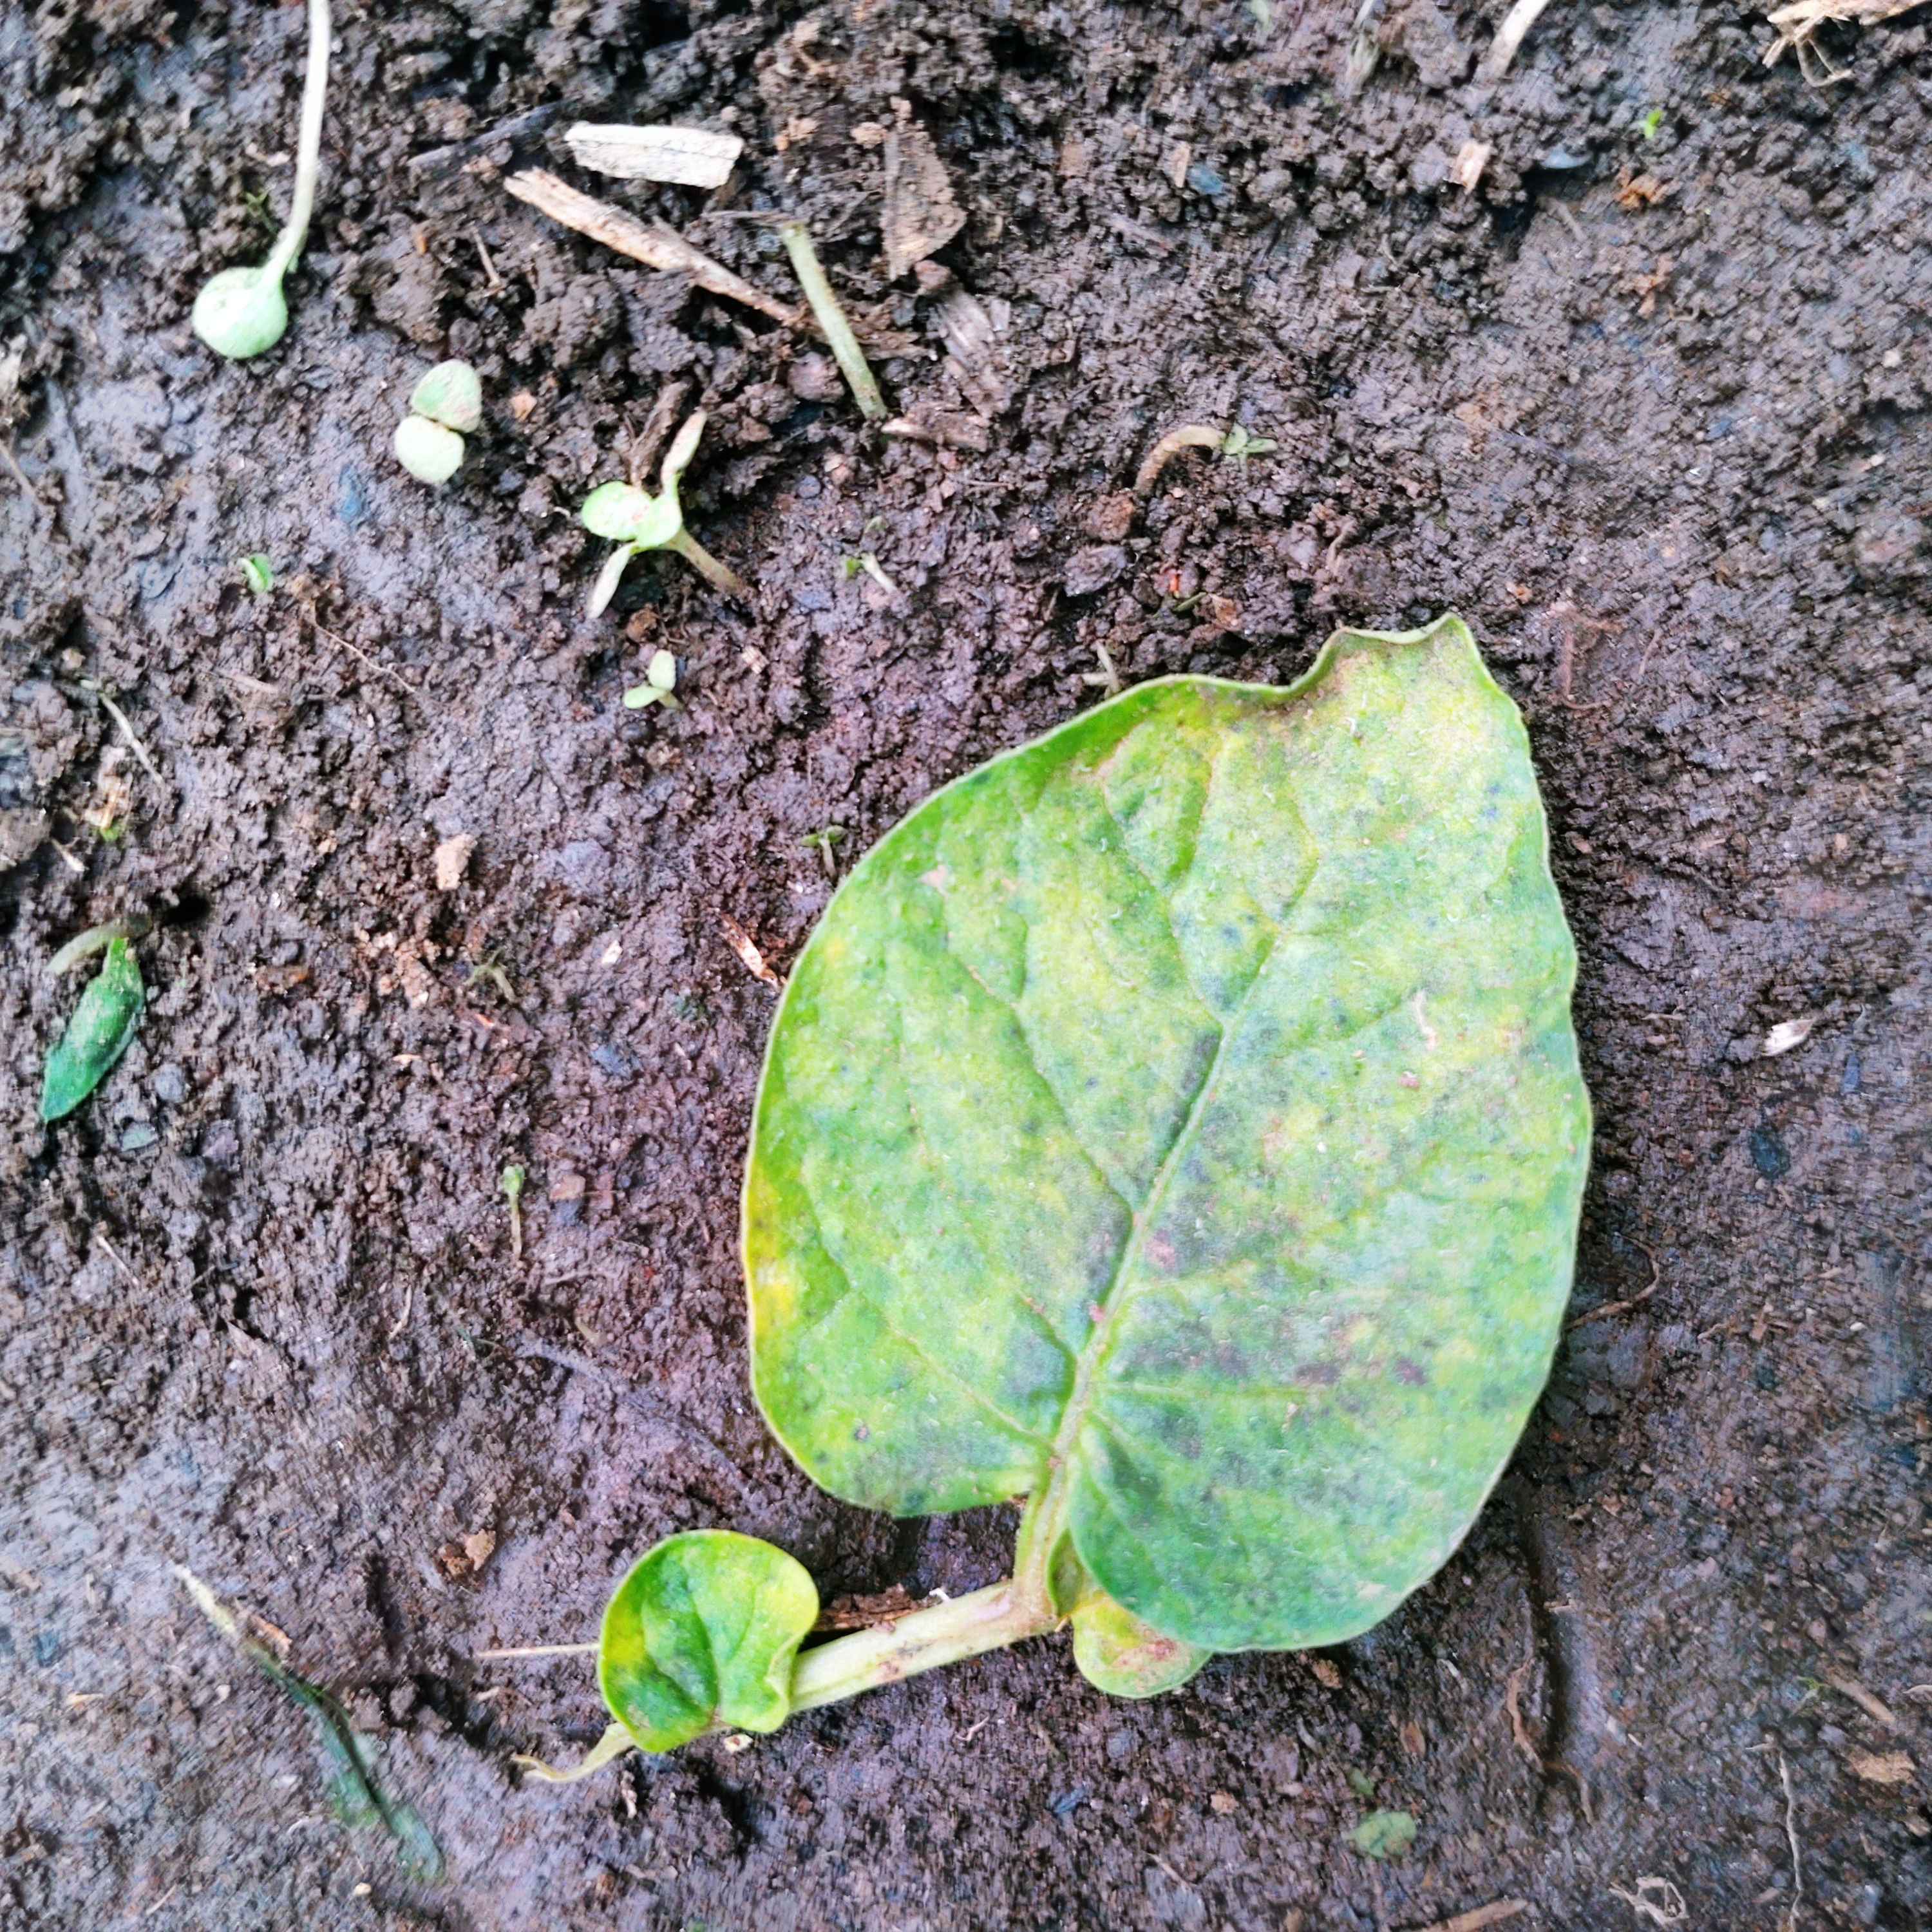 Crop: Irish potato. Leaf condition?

late blight
